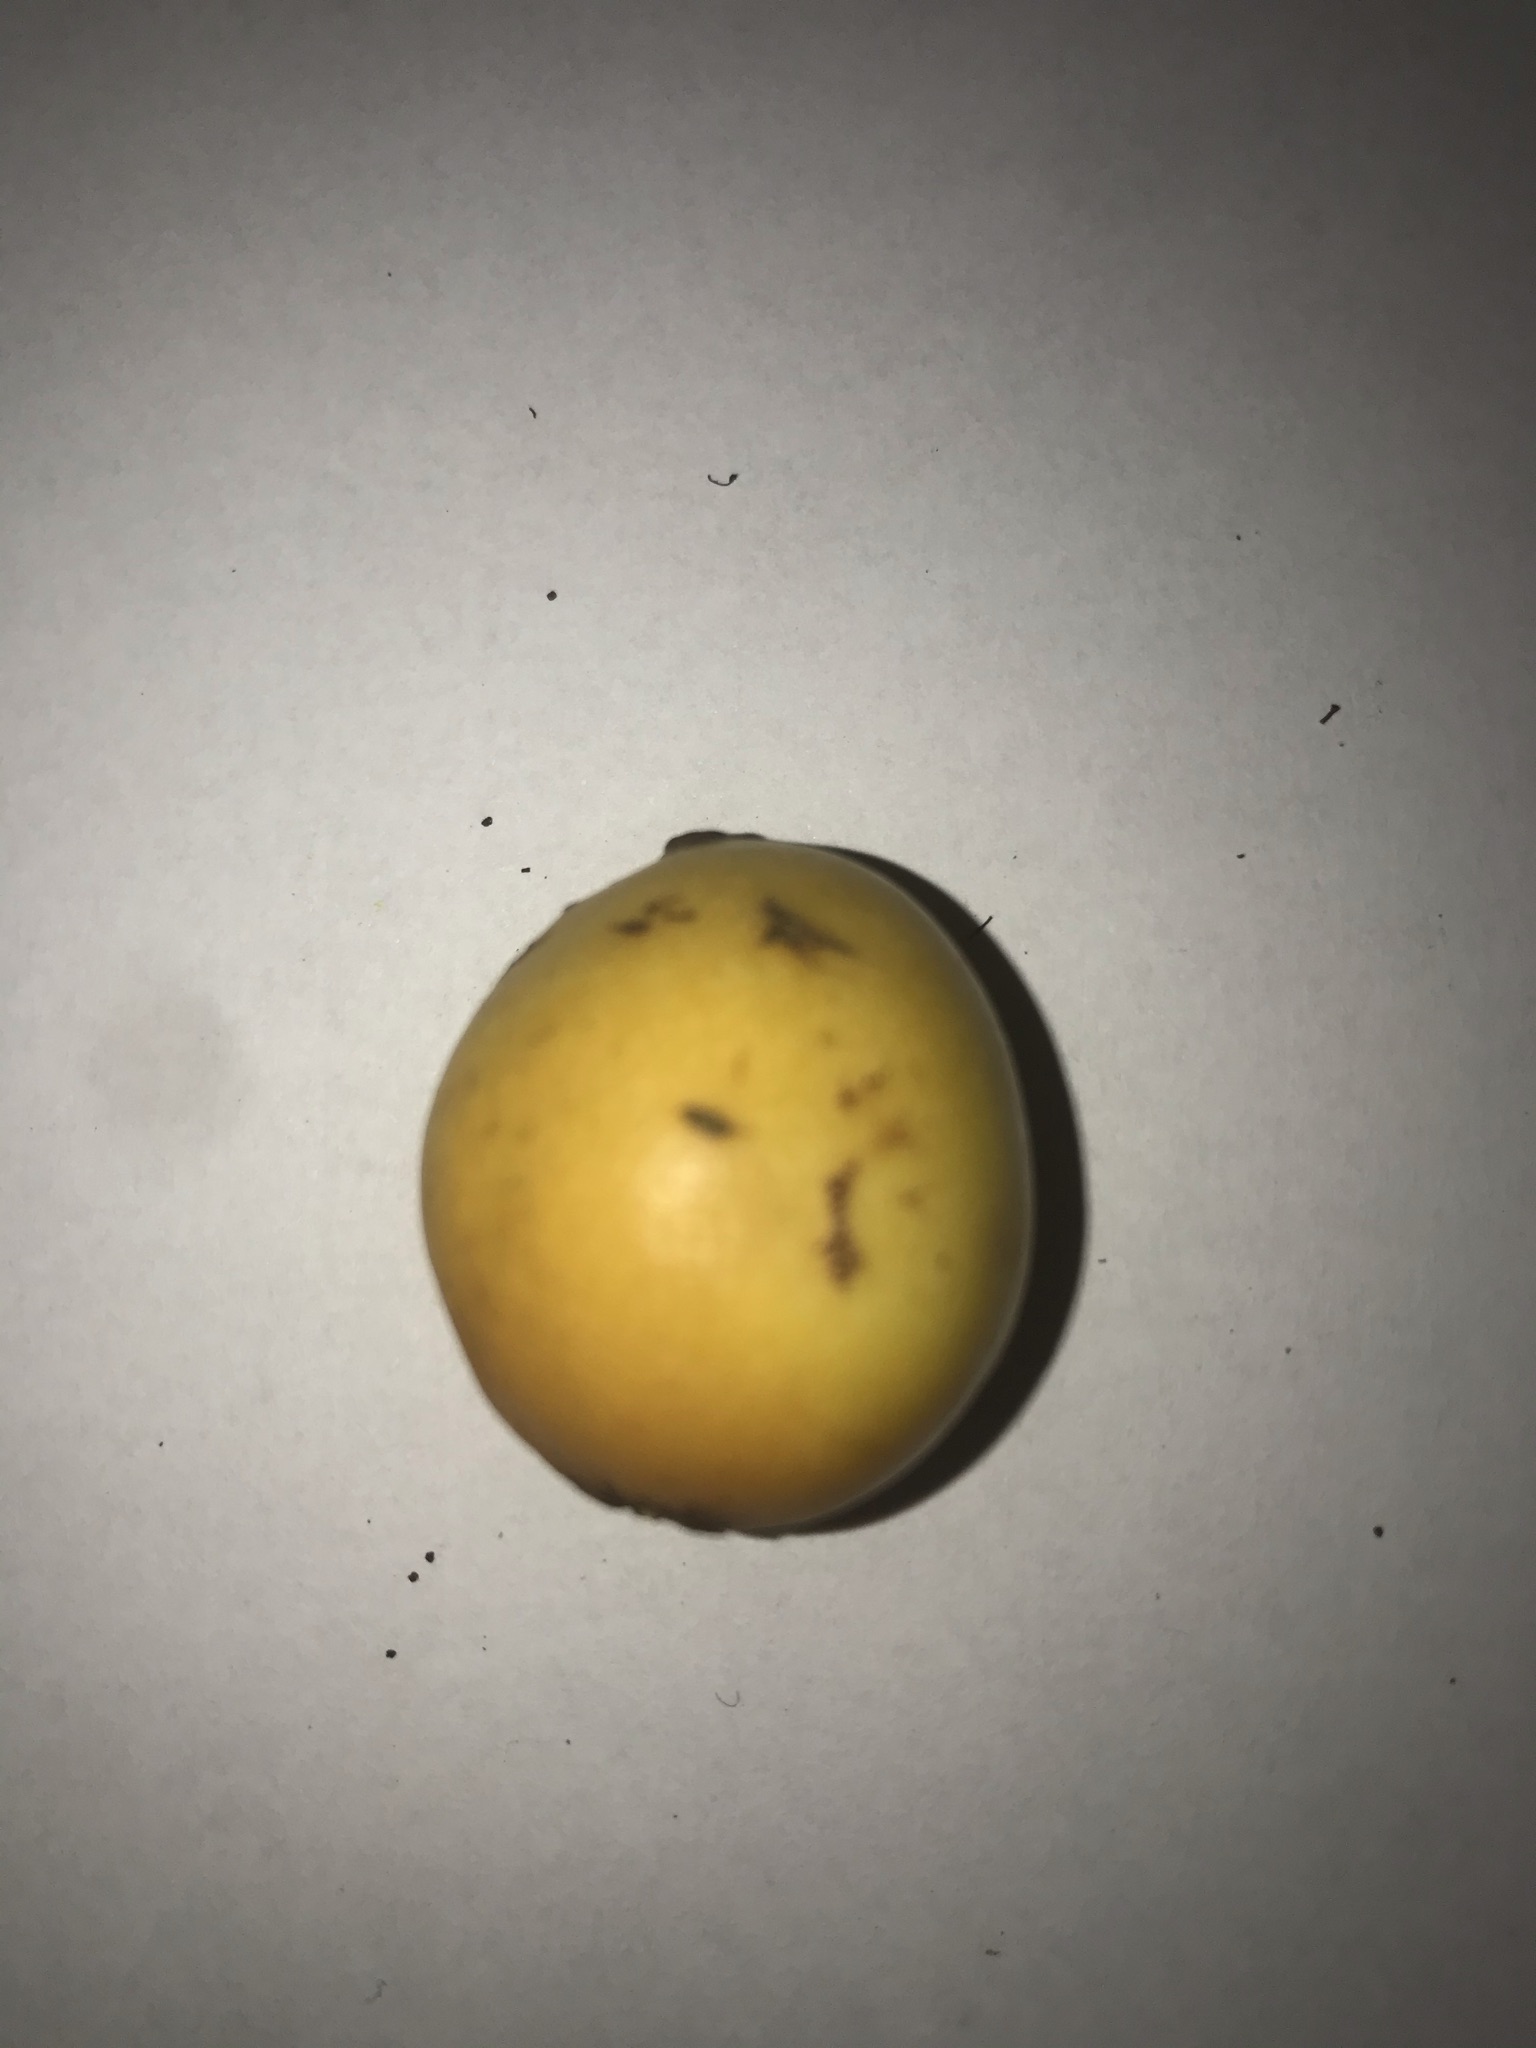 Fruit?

abiu
